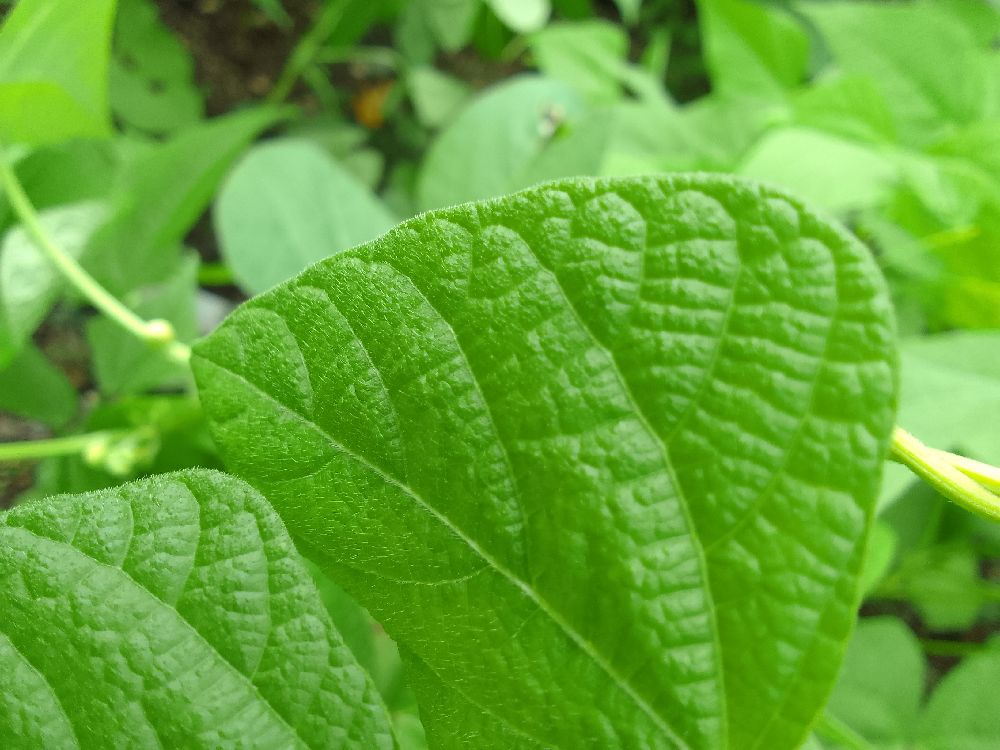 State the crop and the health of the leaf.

common bean, healthy
